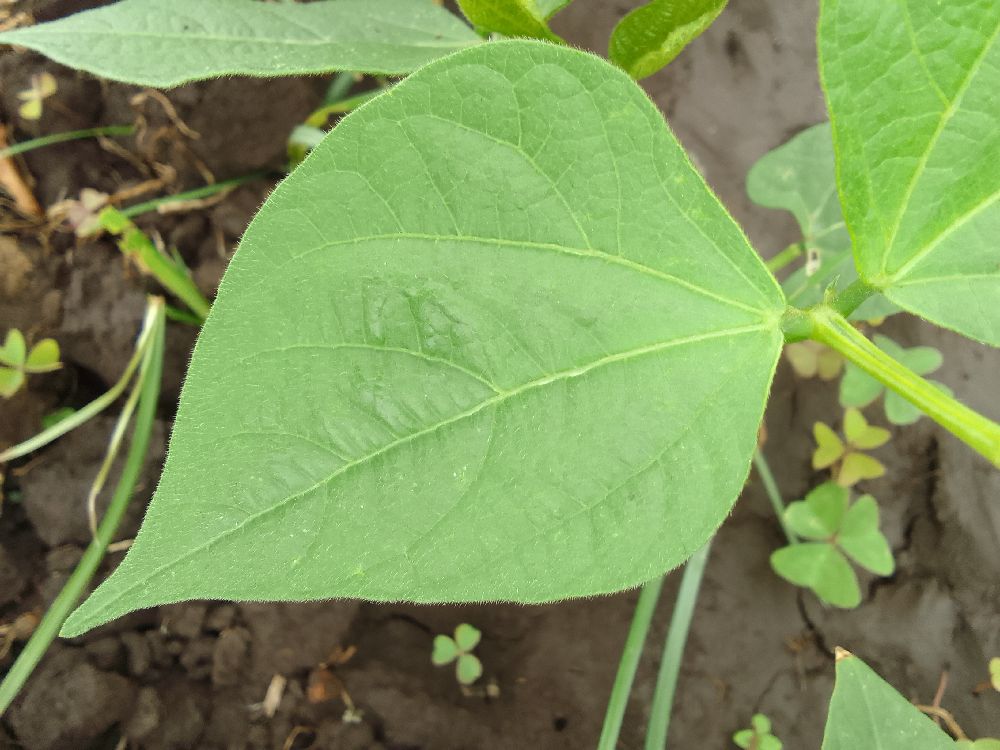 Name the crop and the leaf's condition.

common bean, healthy
